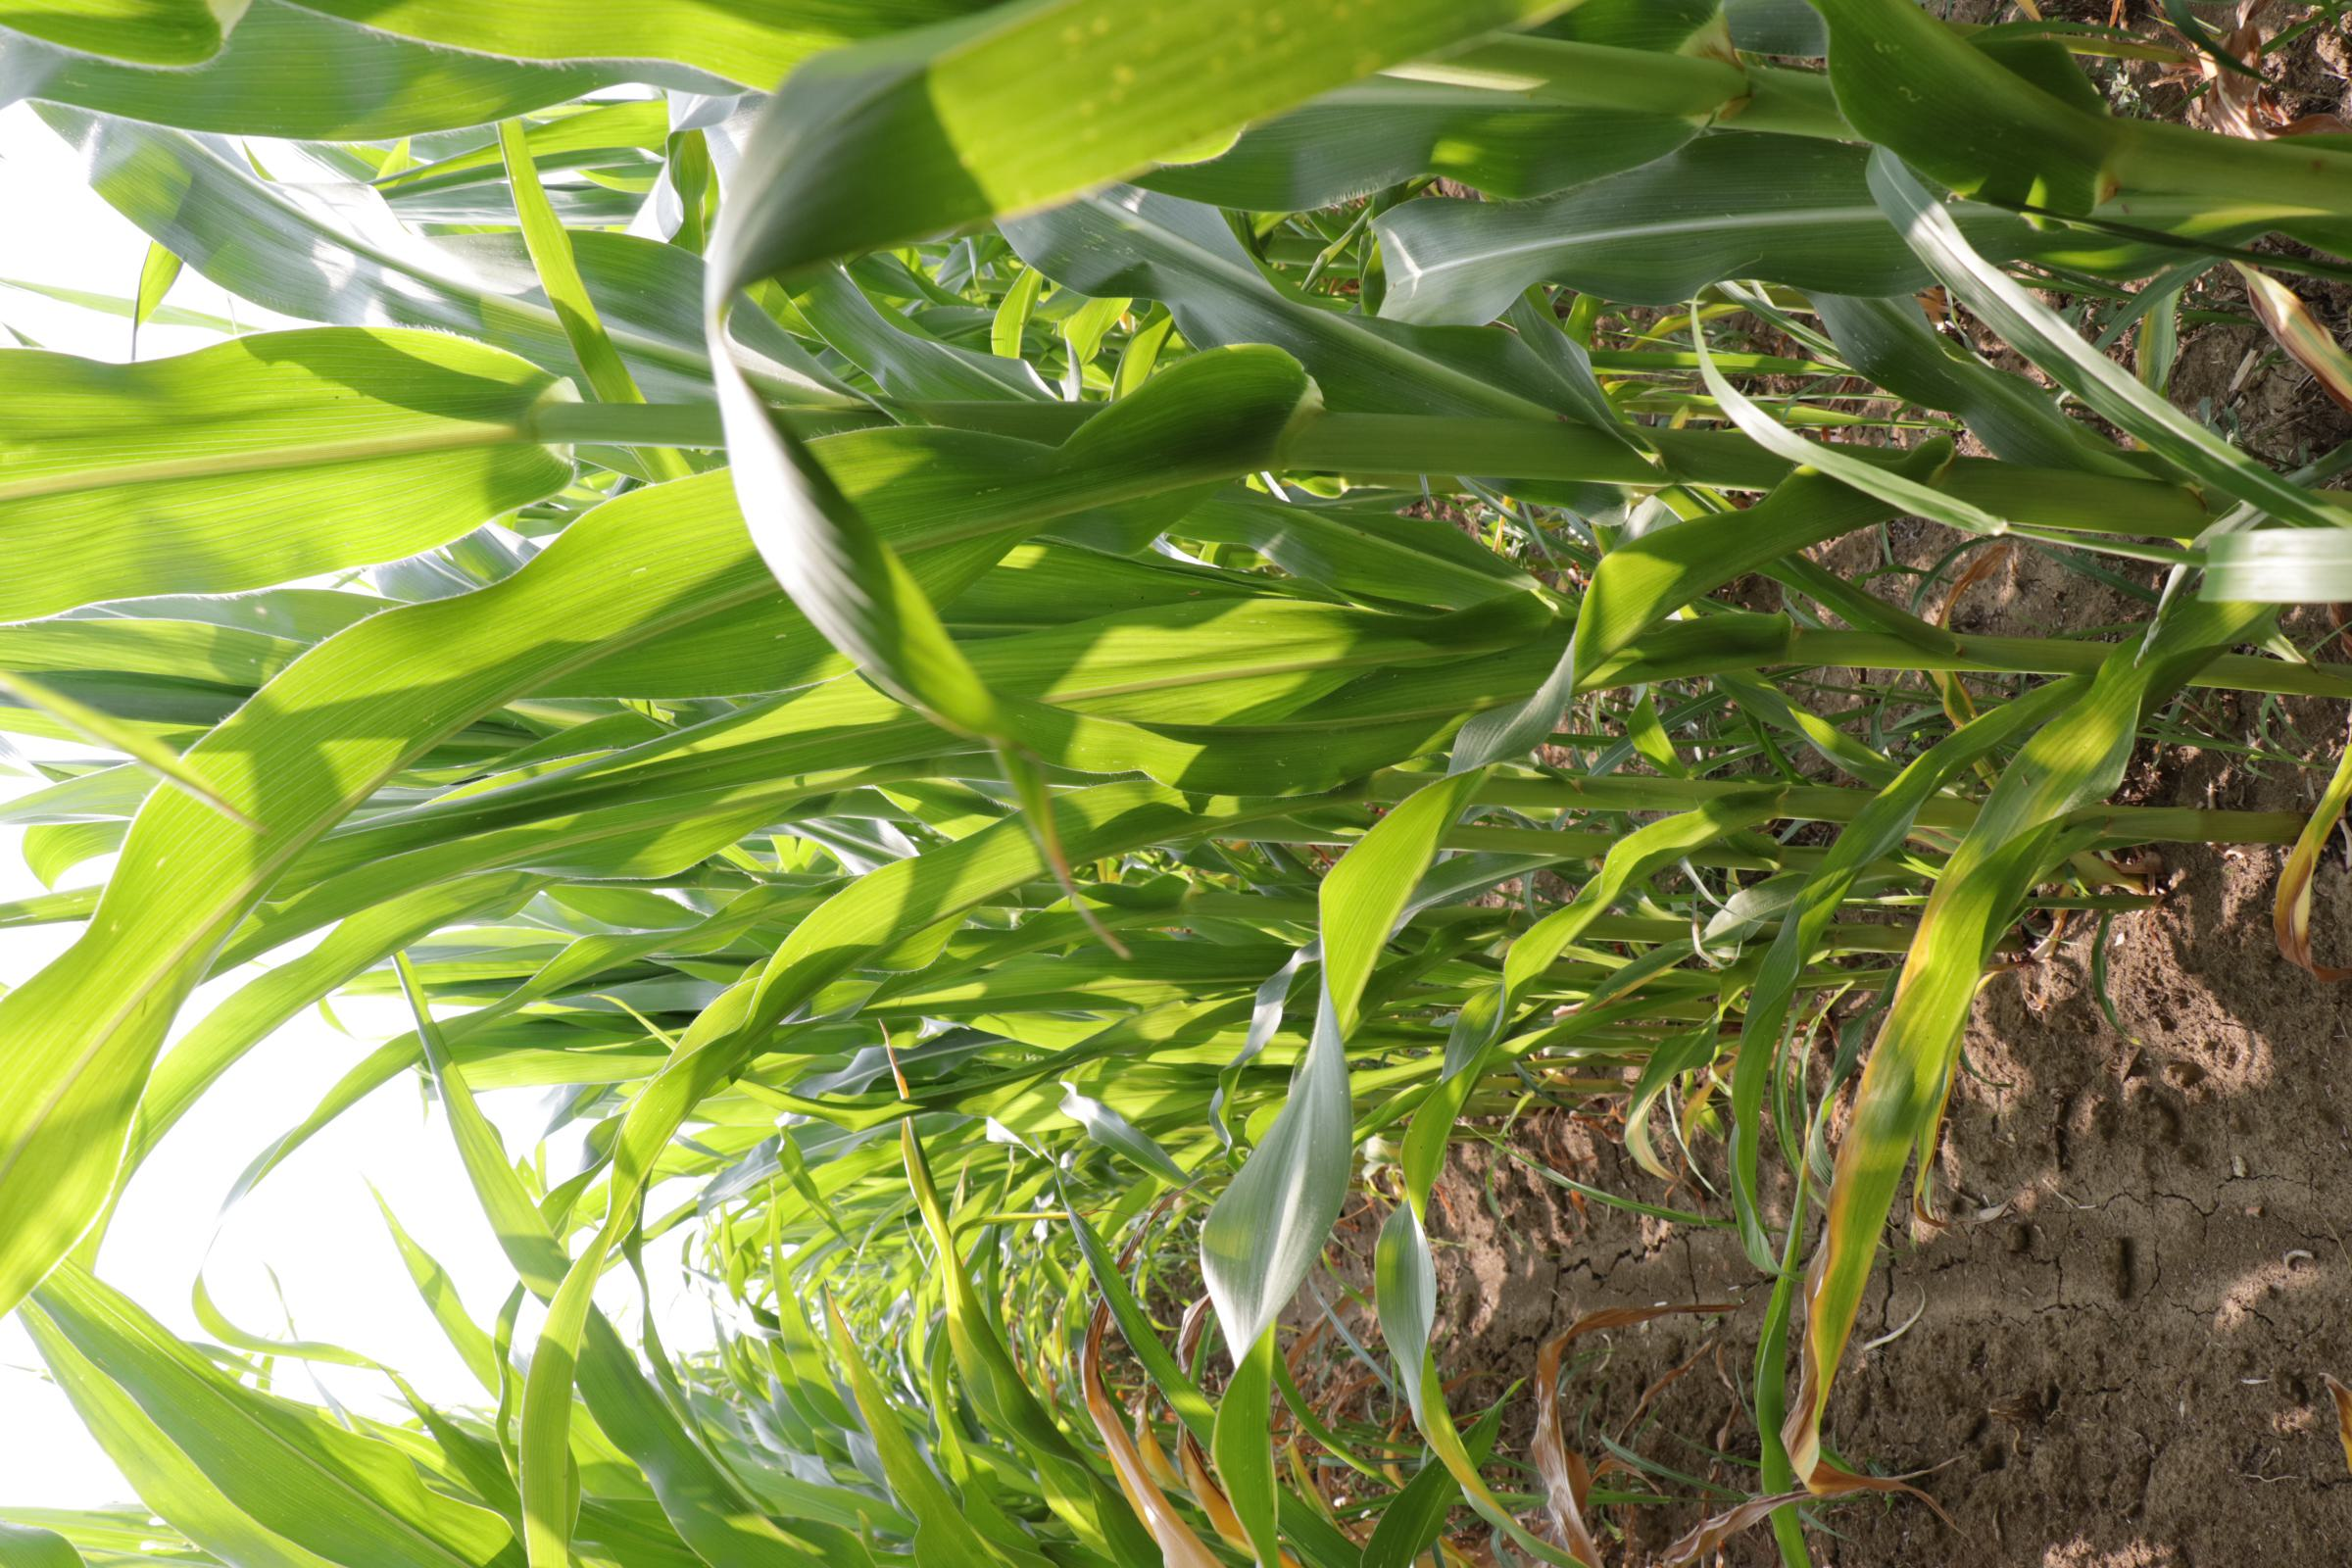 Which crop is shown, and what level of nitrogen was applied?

maize, reduced nitrogen fertilisation
